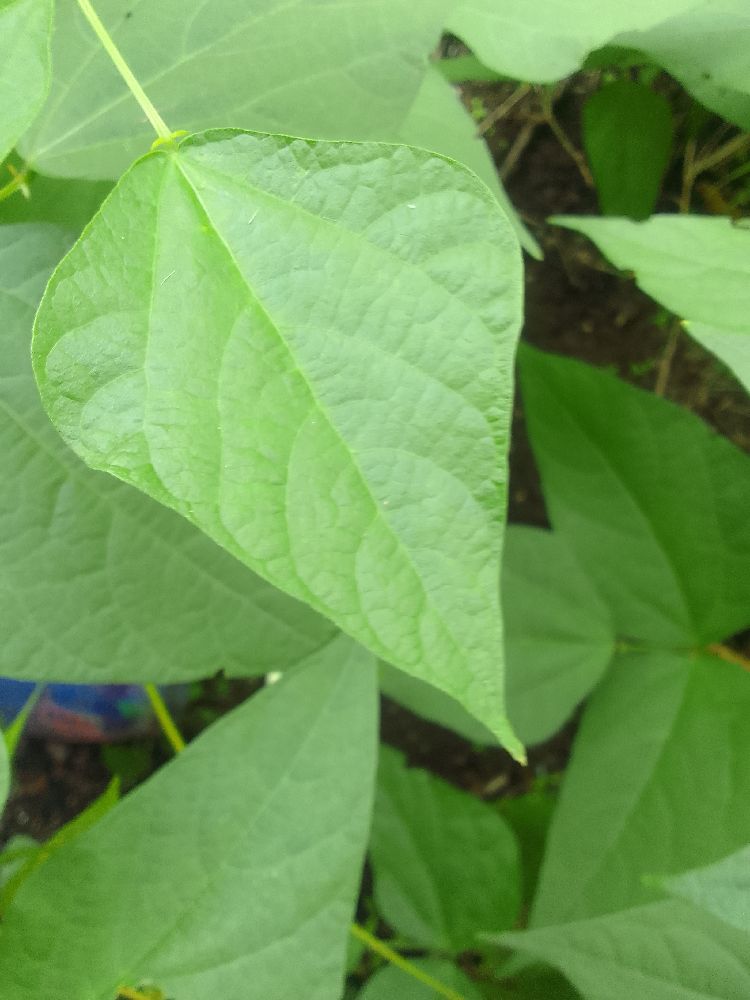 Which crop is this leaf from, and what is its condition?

common bean, healthy
